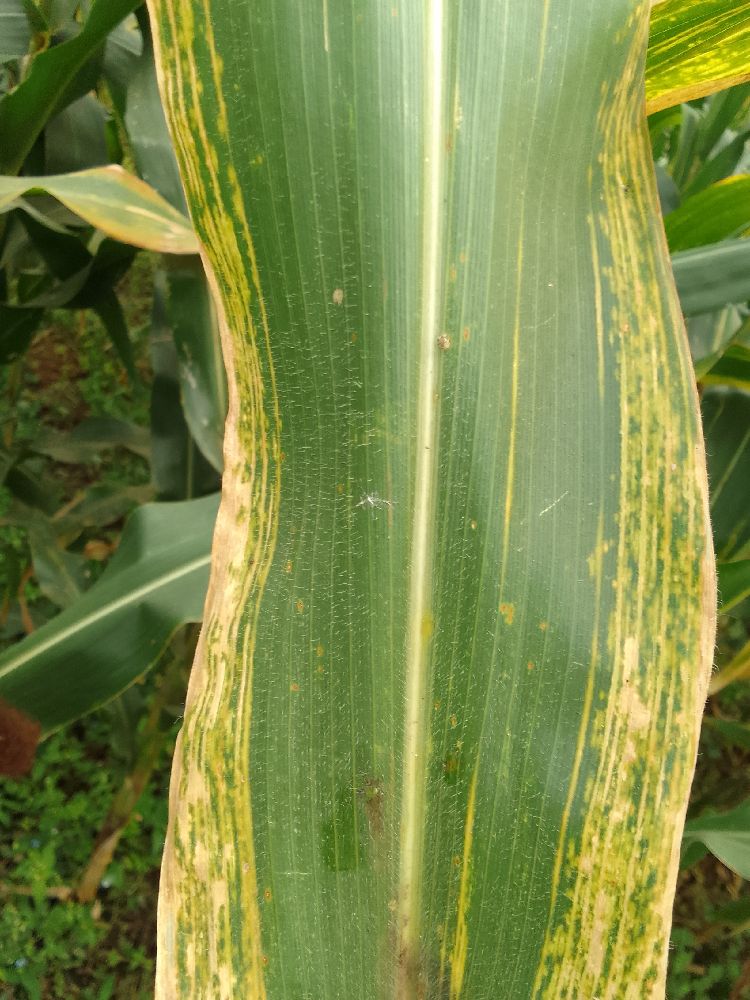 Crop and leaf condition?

maize, maize lethal necrosis
